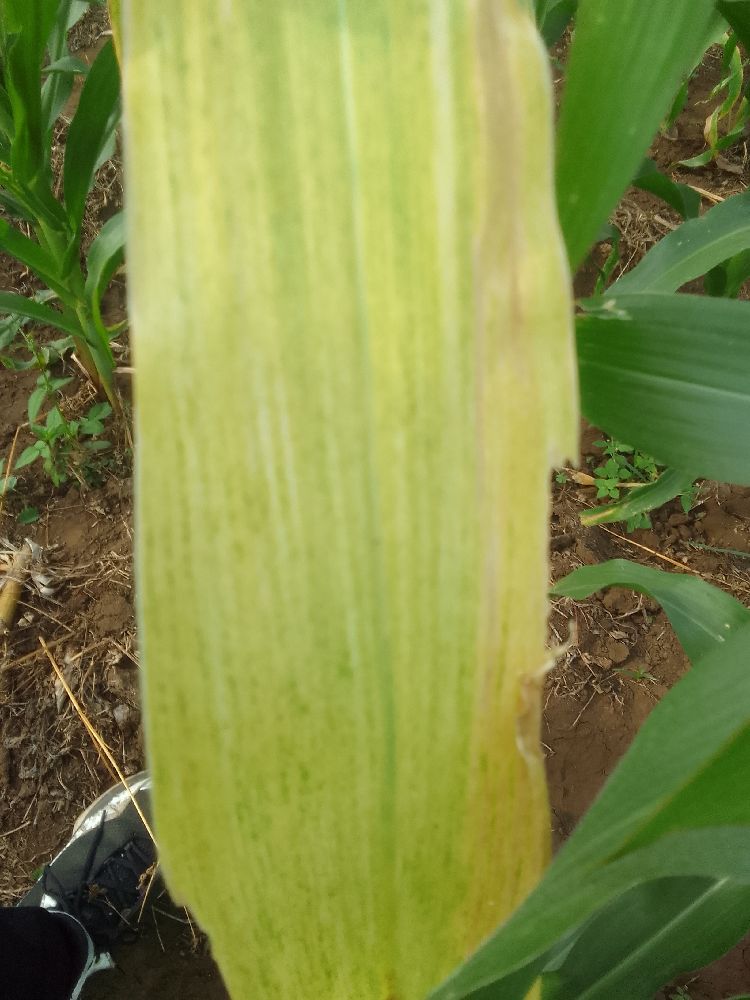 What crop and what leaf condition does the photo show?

maize, maize lethal necrosis
